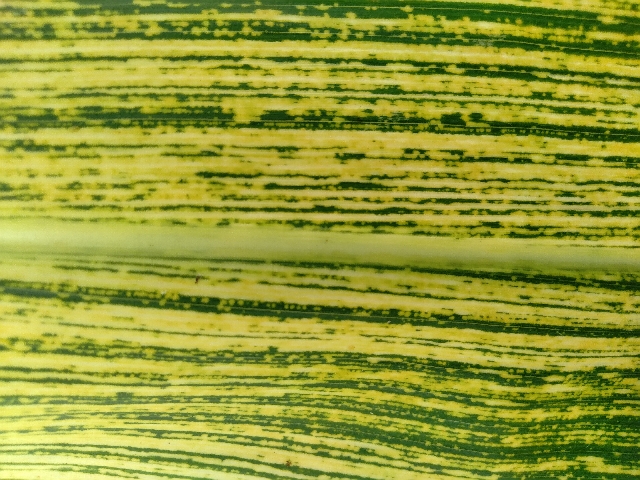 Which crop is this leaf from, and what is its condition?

maize, maize streak virus
